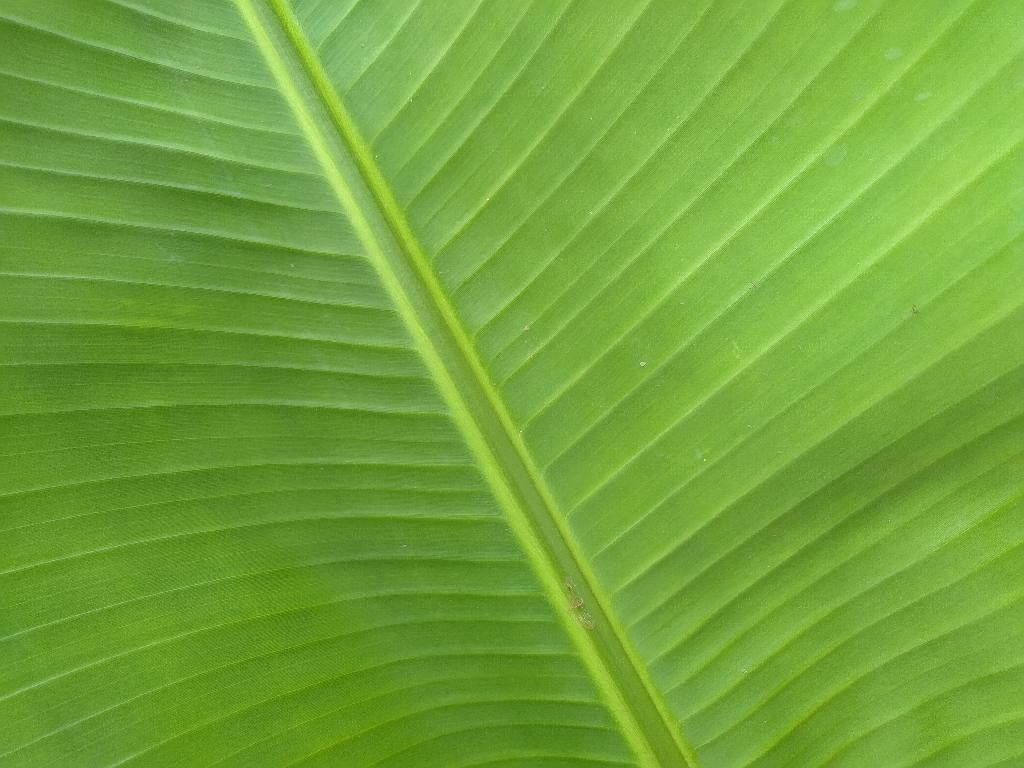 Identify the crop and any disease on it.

banana, healthy
